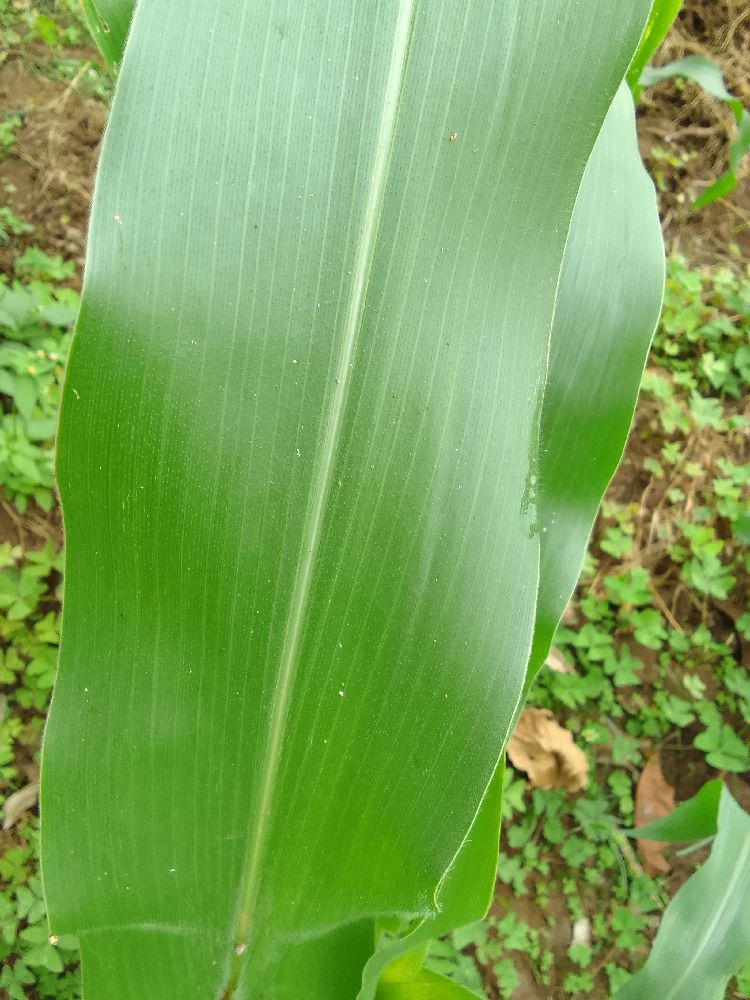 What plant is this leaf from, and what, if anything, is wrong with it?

maize, healthy
